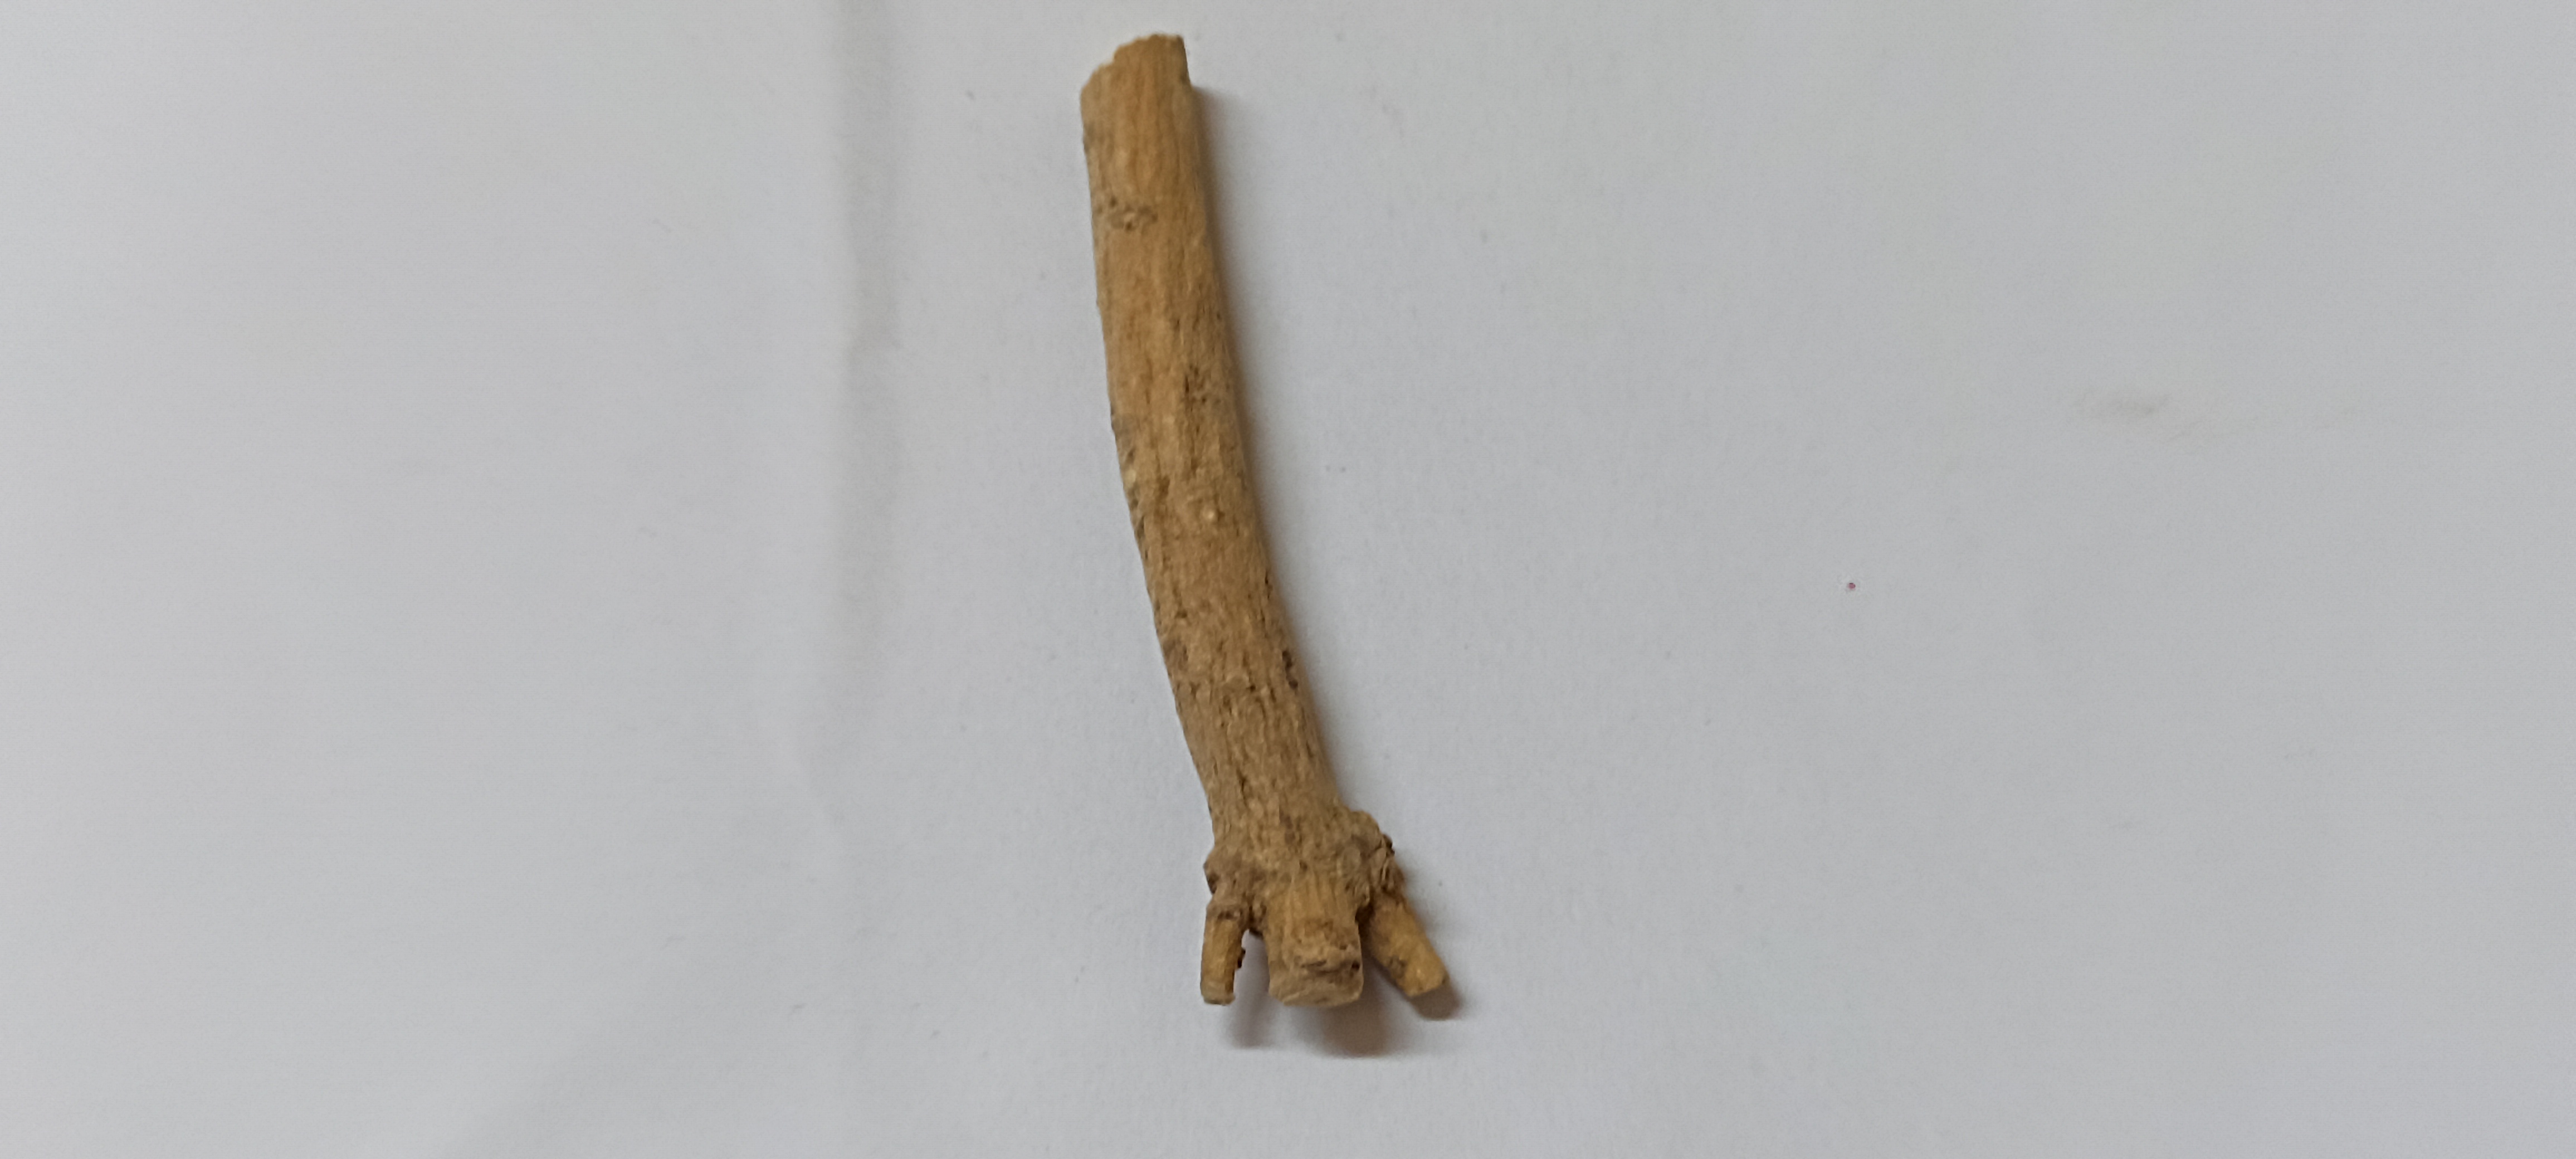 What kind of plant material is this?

ashwagandha
